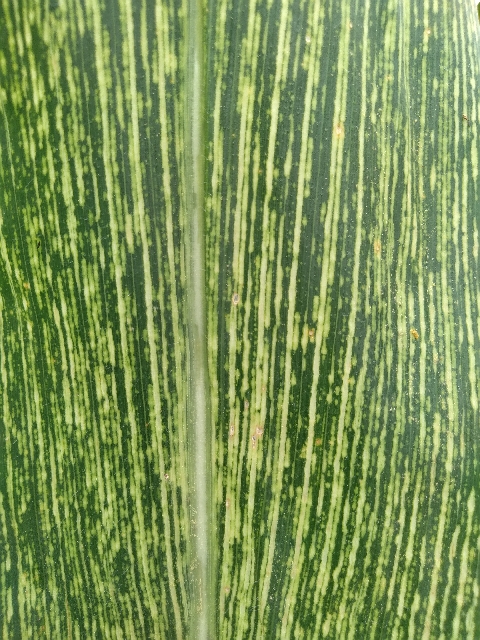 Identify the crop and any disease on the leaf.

maize, maize streak virus
